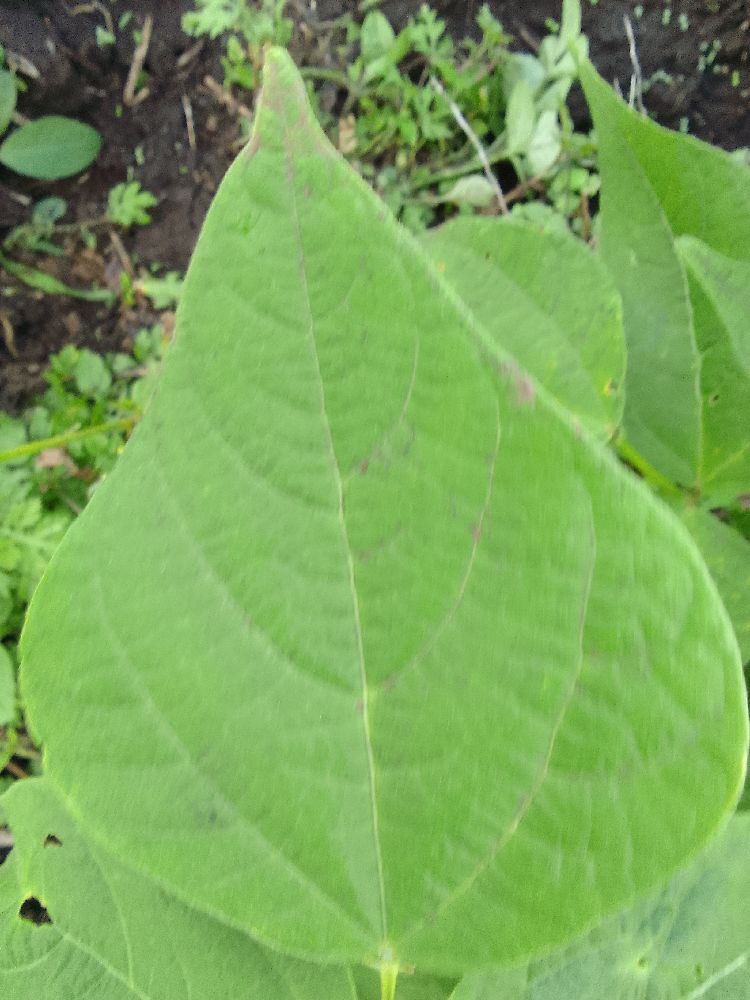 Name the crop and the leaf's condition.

common bean, healthy
